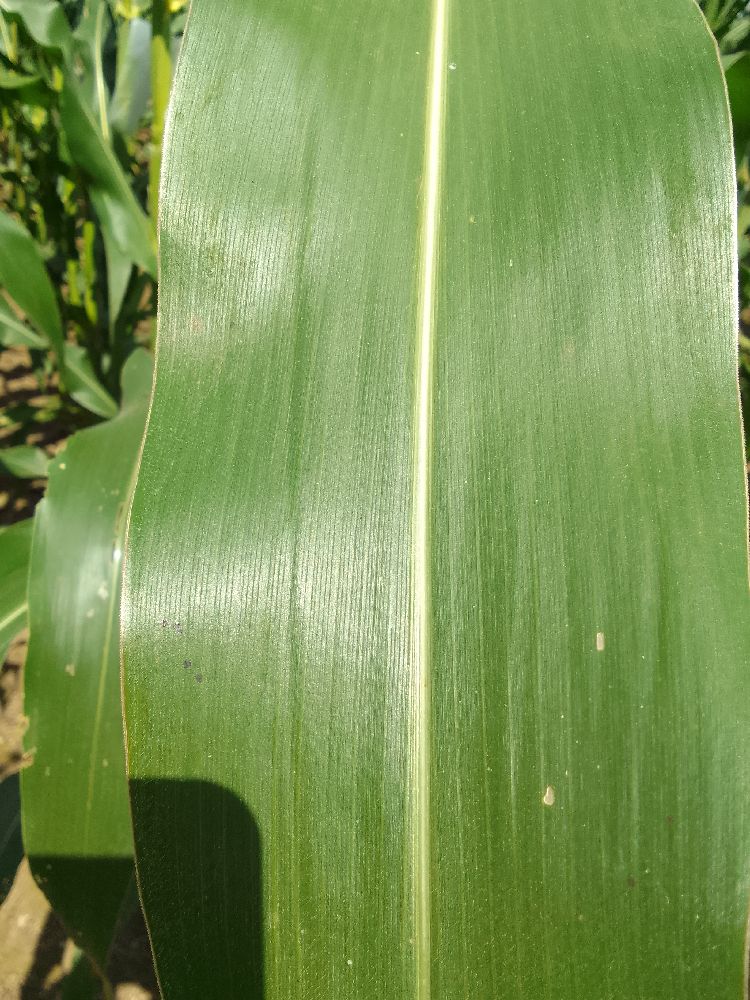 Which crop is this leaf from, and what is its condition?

maize, healthy
